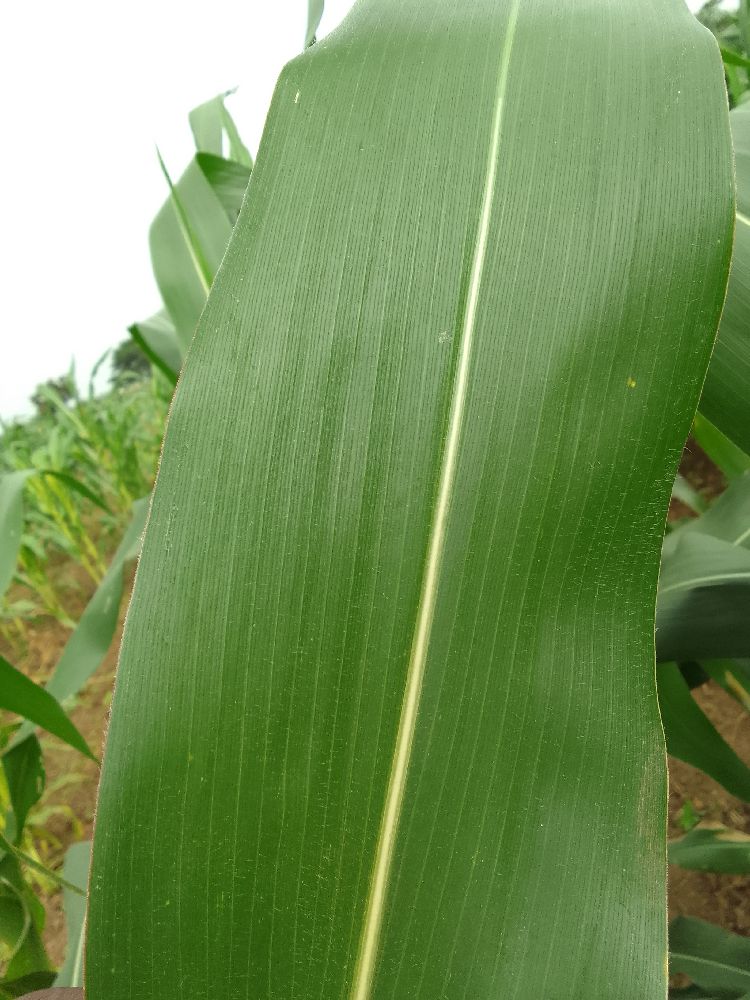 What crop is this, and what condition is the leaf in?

maize, healthy
